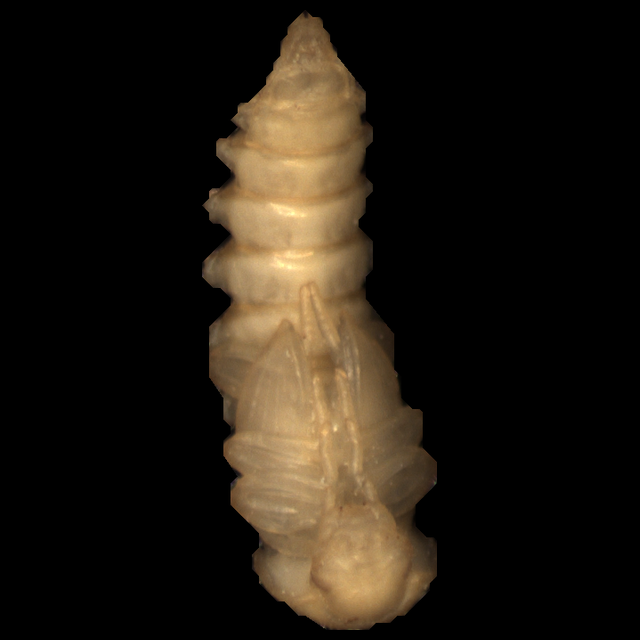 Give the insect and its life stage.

mealworm pupa
